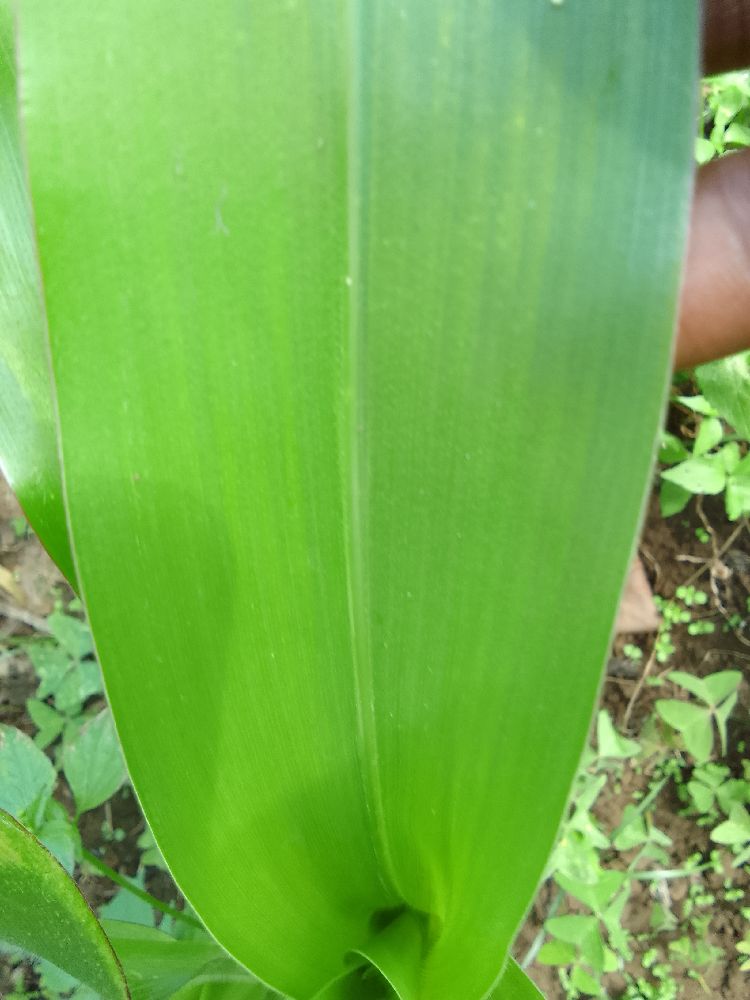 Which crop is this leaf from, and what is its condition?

maize, healthy
